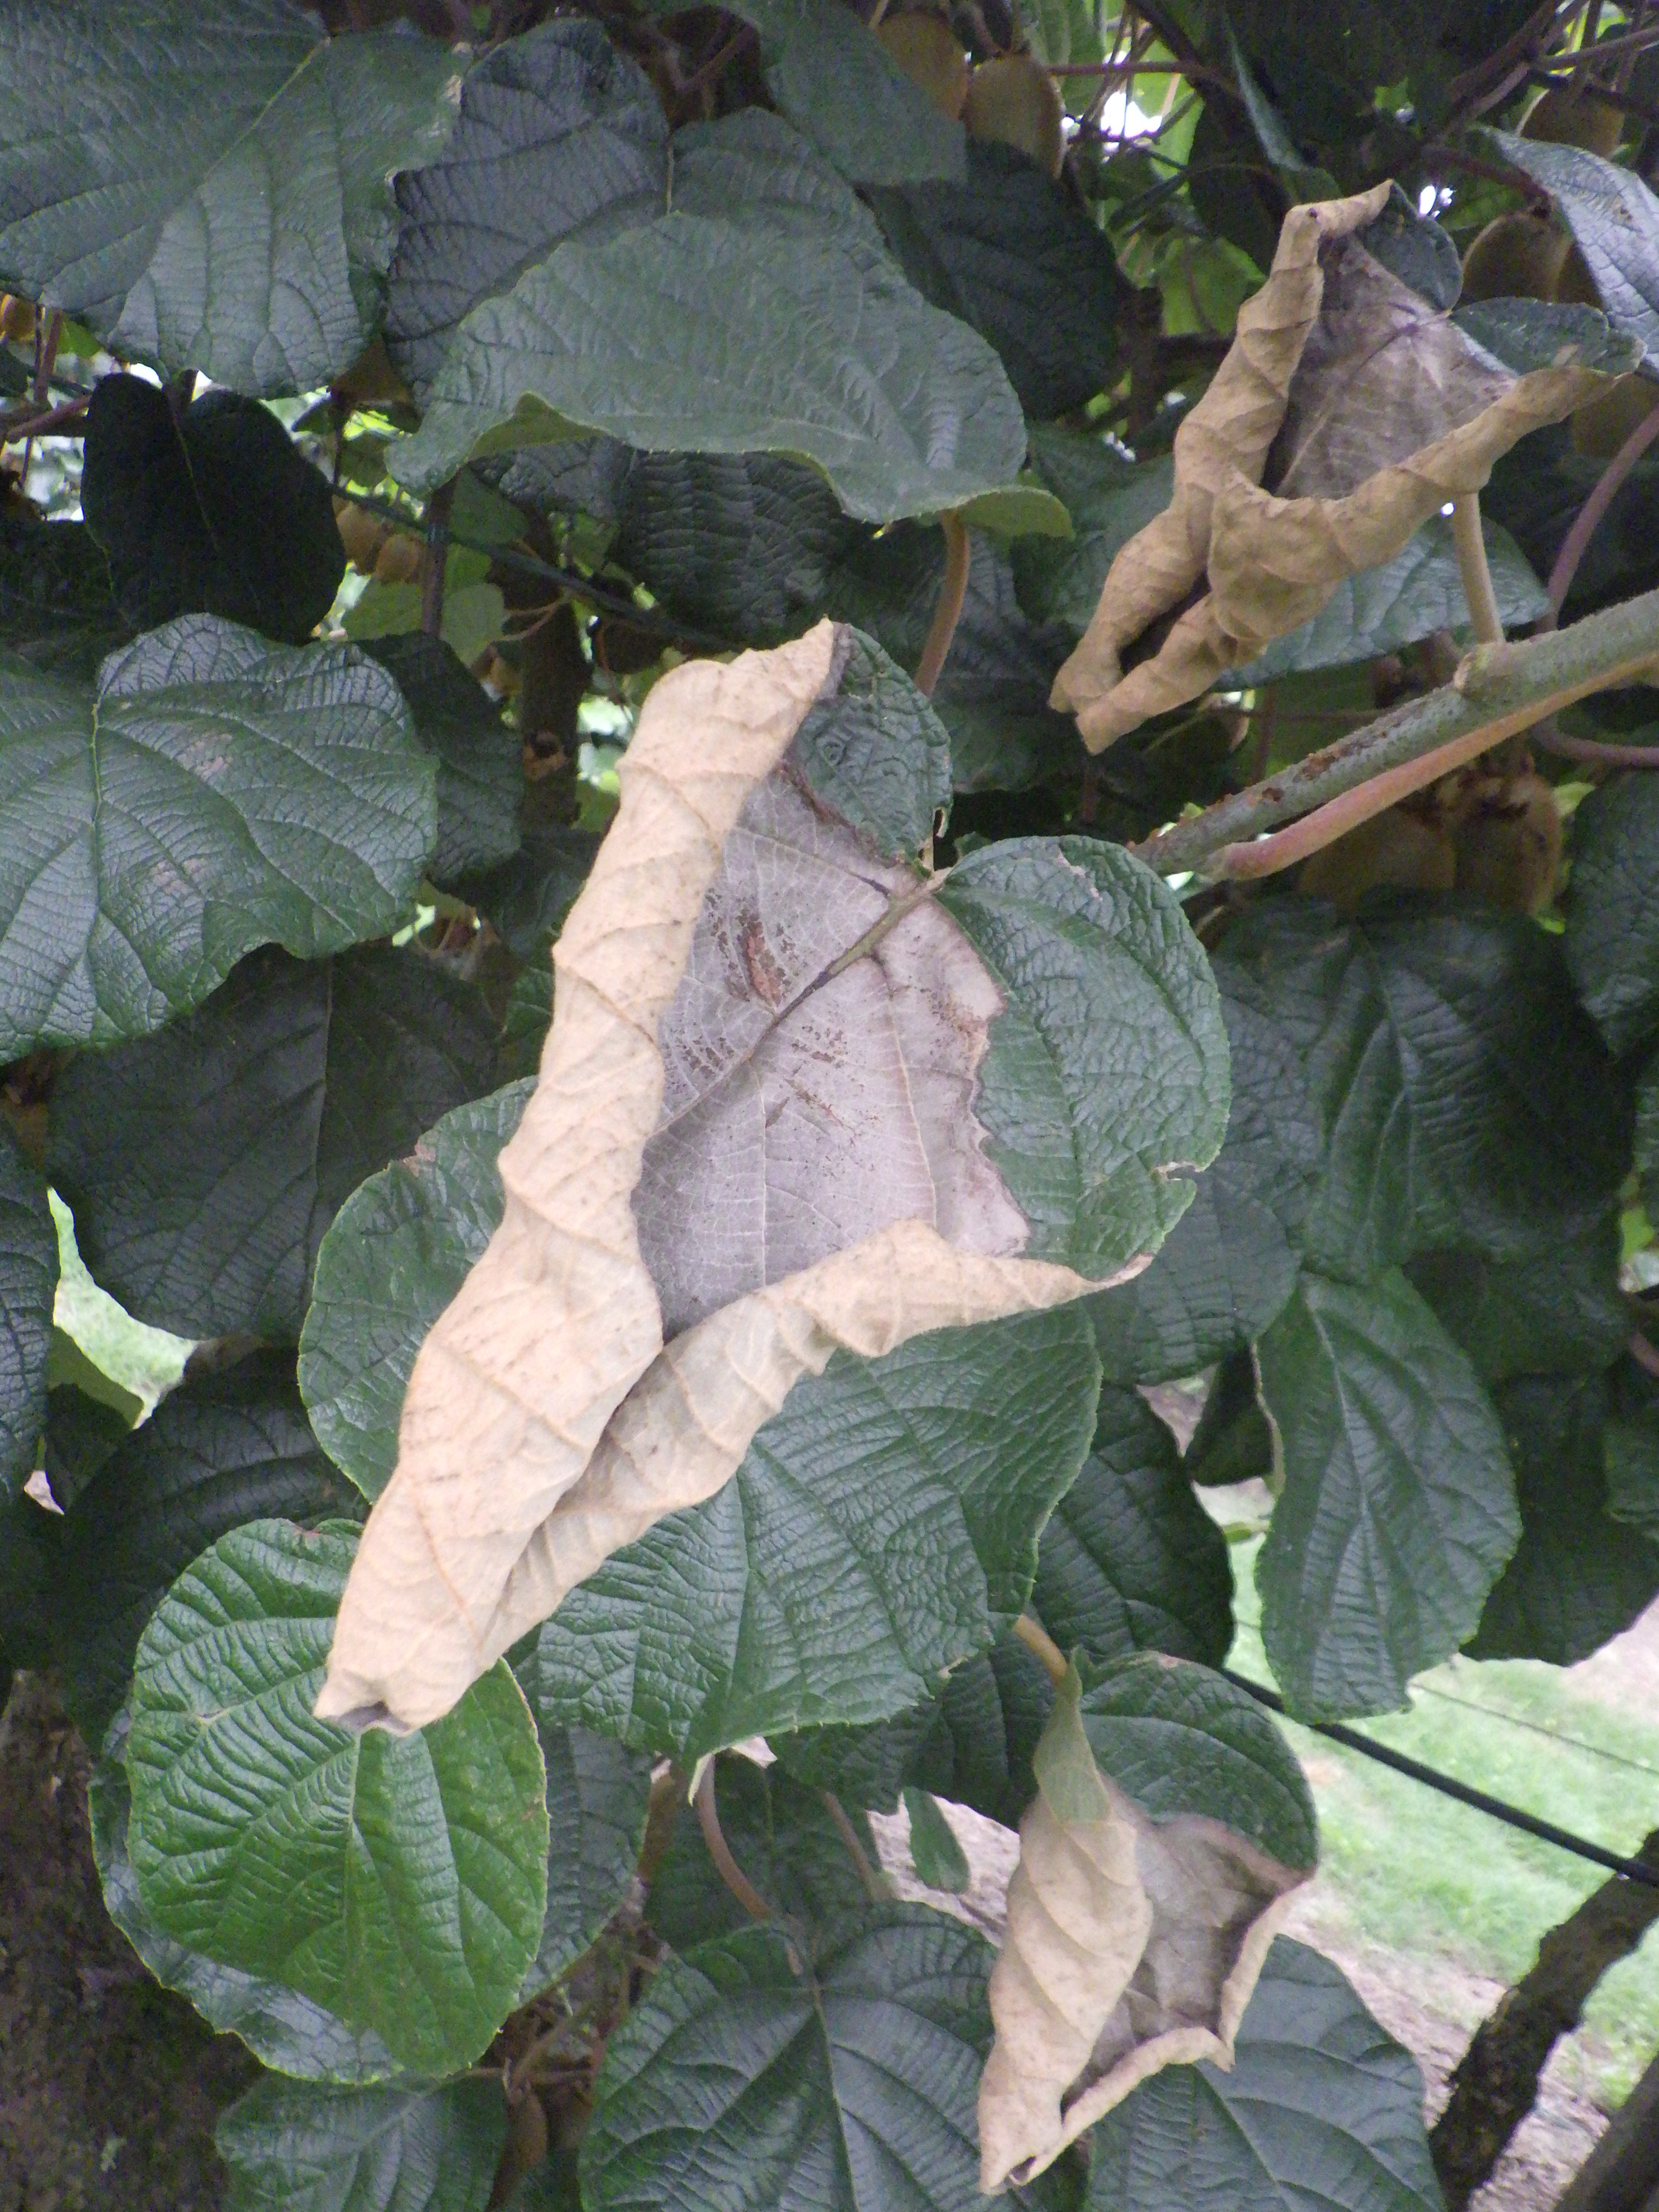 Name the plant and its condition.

kiwi, chemical damage, heat damage, phytophagous
